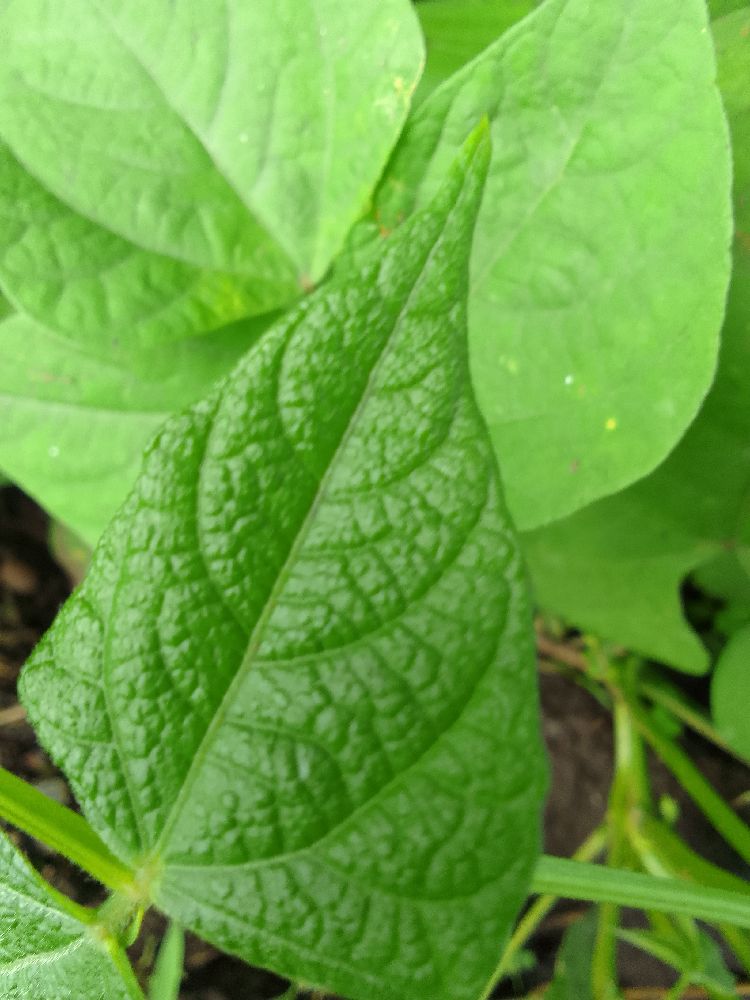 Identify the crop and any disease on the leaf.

common bean, healthy
